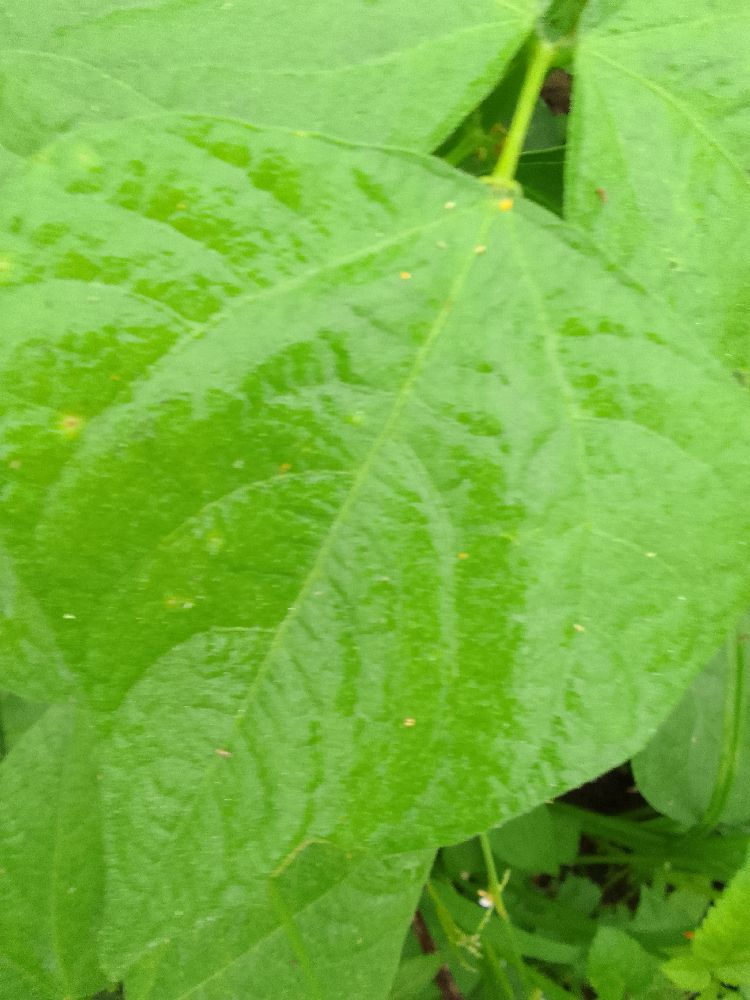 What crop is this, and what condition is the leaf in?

common bean, healthy
